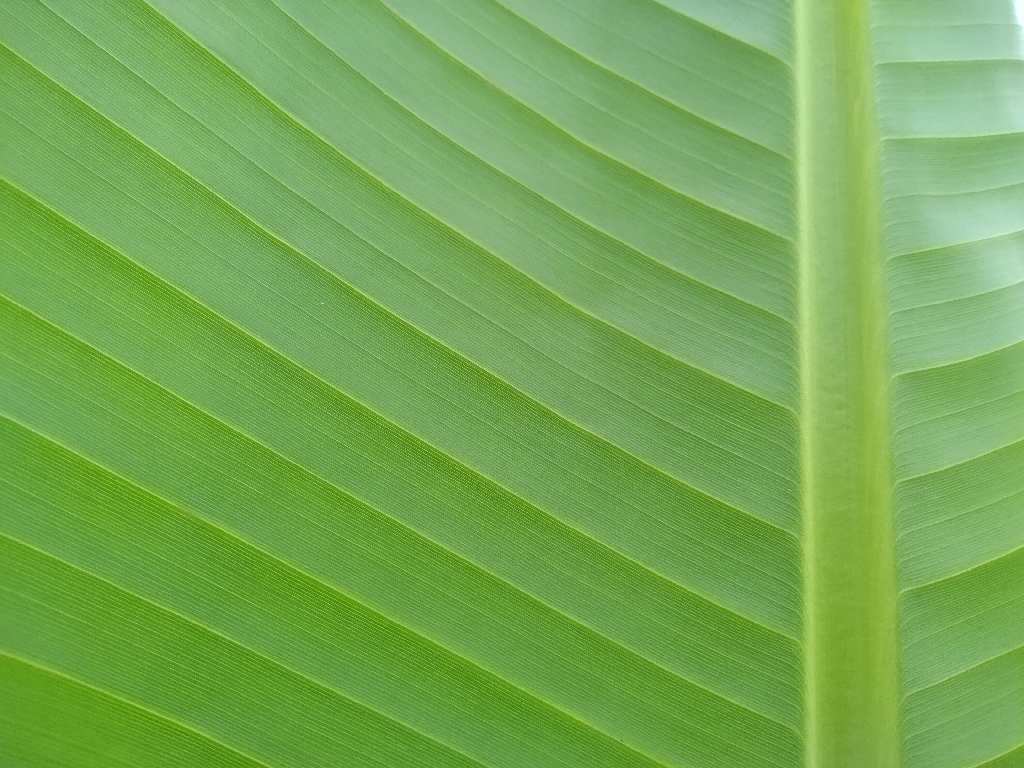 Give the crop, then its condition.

banana, healthy
